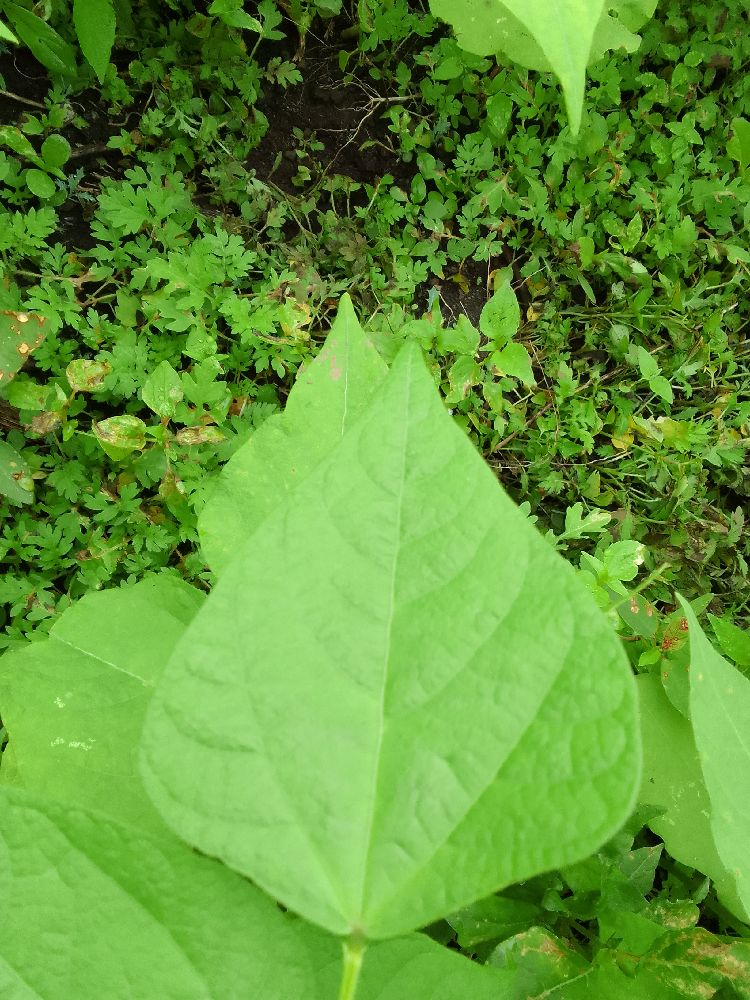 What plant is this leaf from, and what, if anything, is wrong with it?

common bean, healthy
